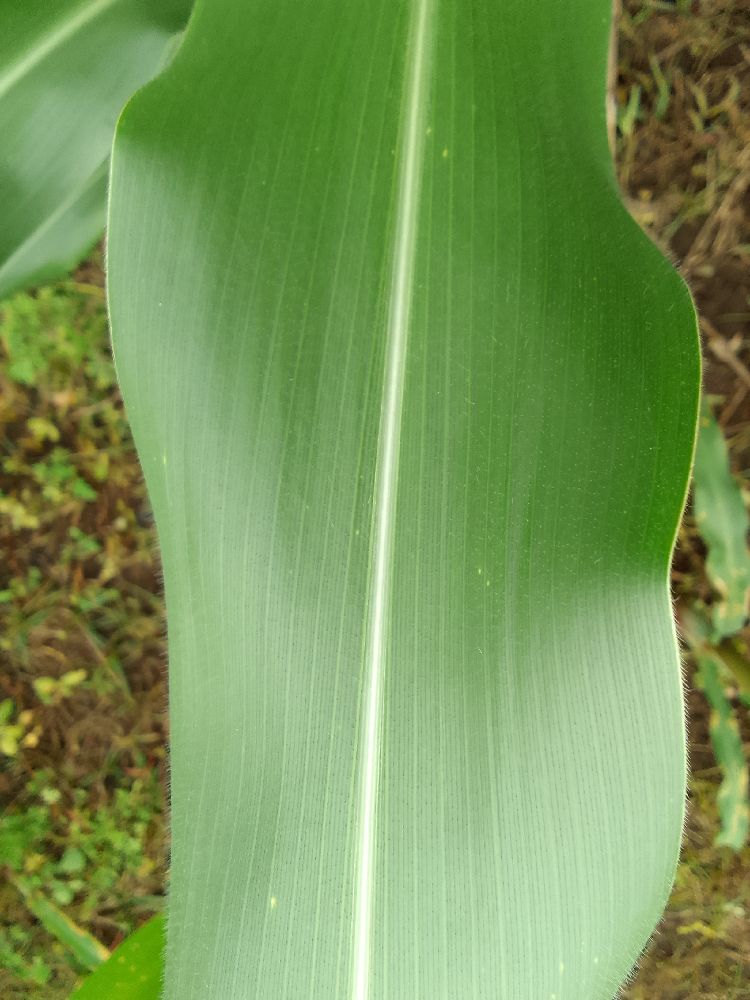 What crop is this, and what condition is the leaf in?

maize, healthy
